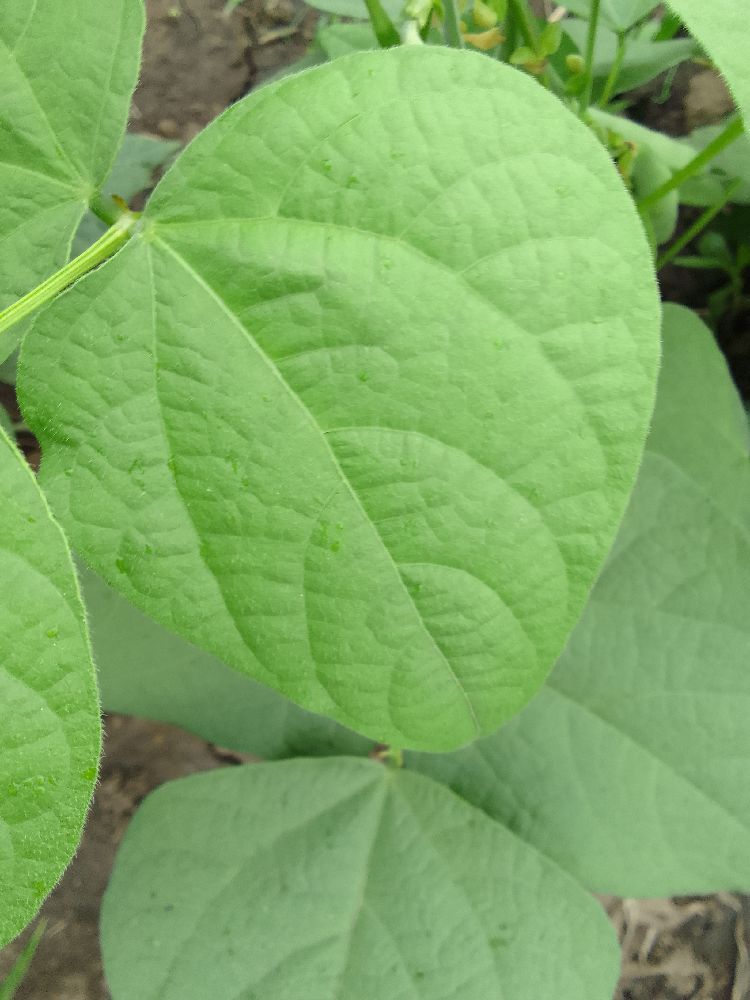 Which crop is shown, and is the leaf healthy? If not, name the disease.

common bean, healthy
